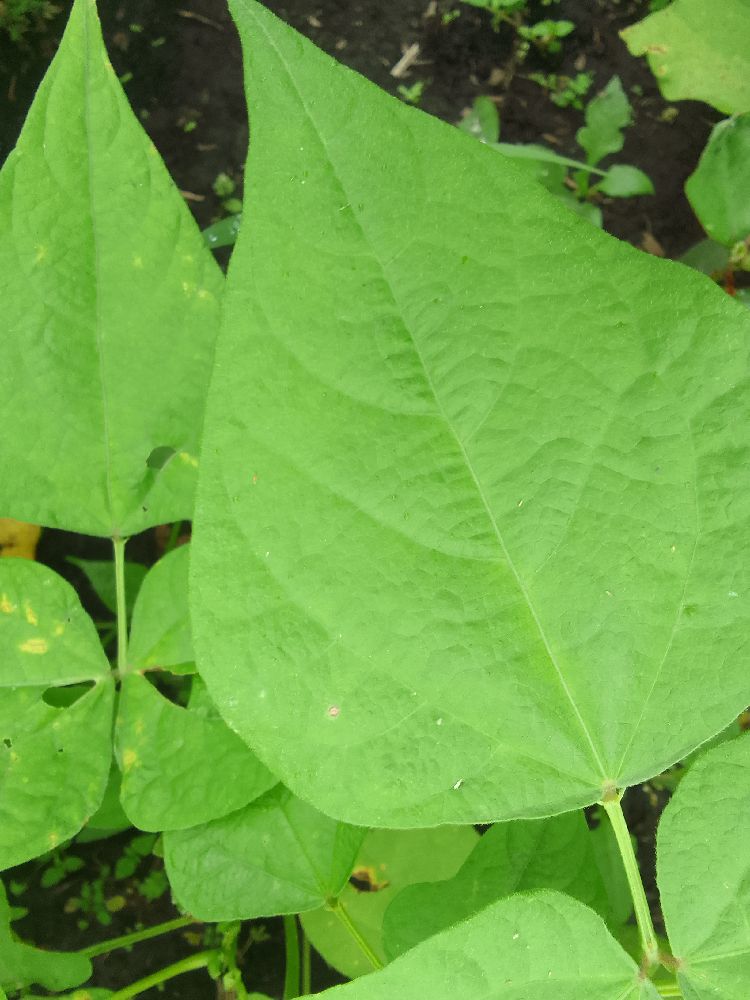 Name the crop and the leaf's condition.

common bean, healthy
